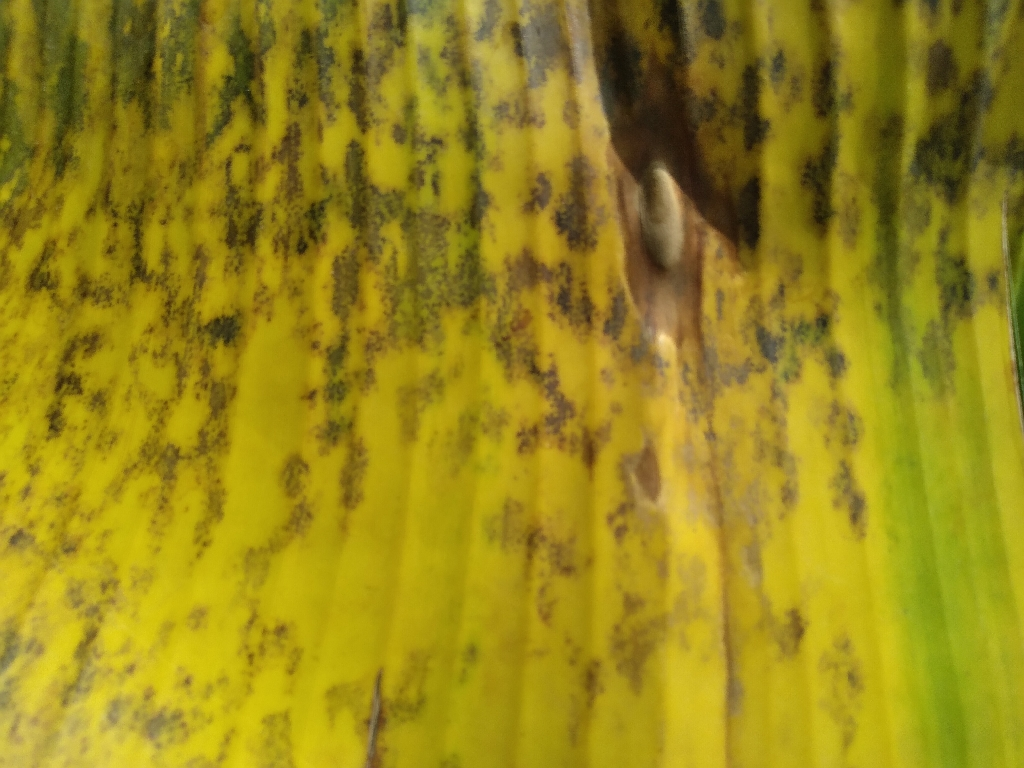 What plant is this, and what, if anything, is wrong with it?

banana, black sigatoka
